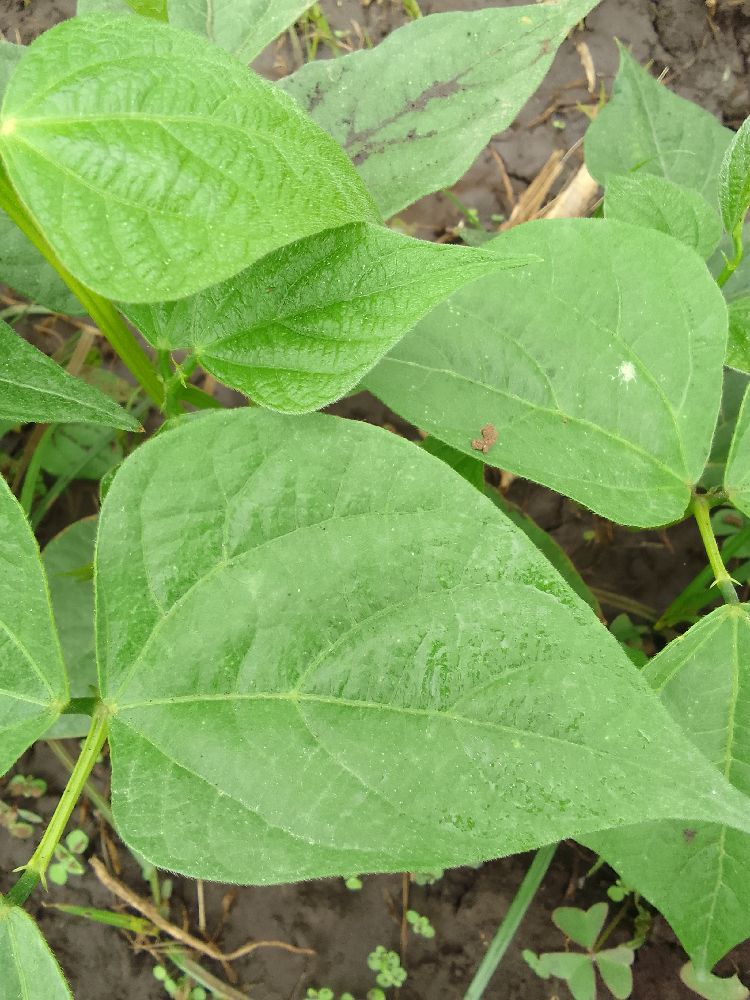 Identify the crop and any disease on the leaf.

common bean, healthy
